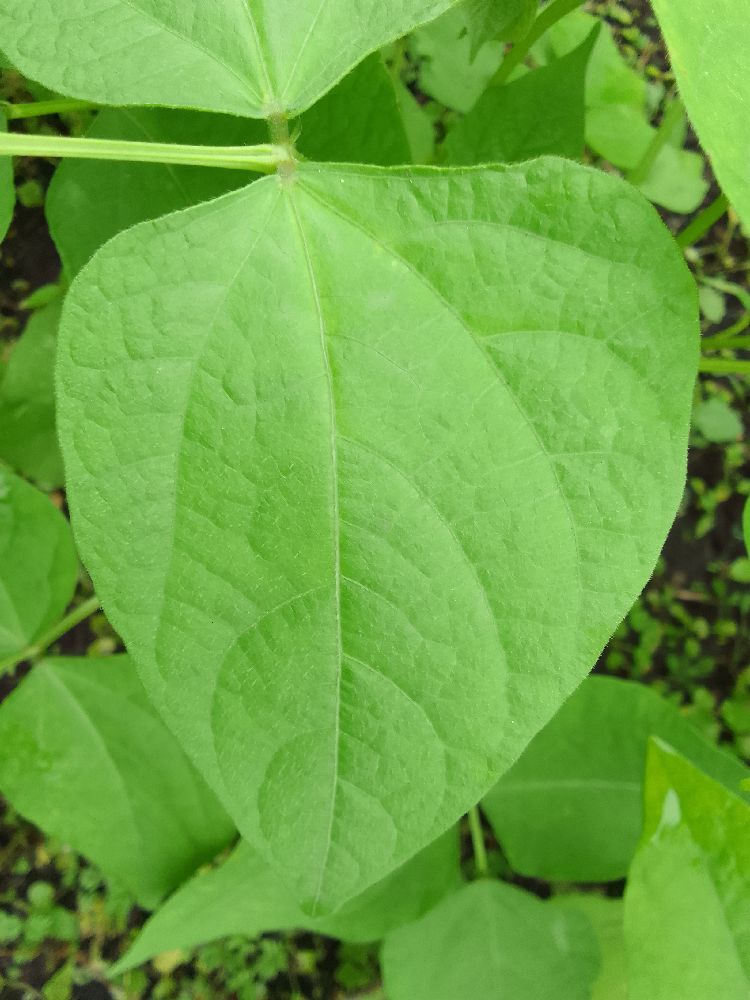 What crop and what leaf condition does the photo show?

common bean, healthy
